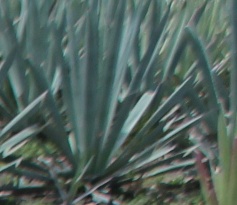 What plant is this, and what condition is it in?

agave, healthy
